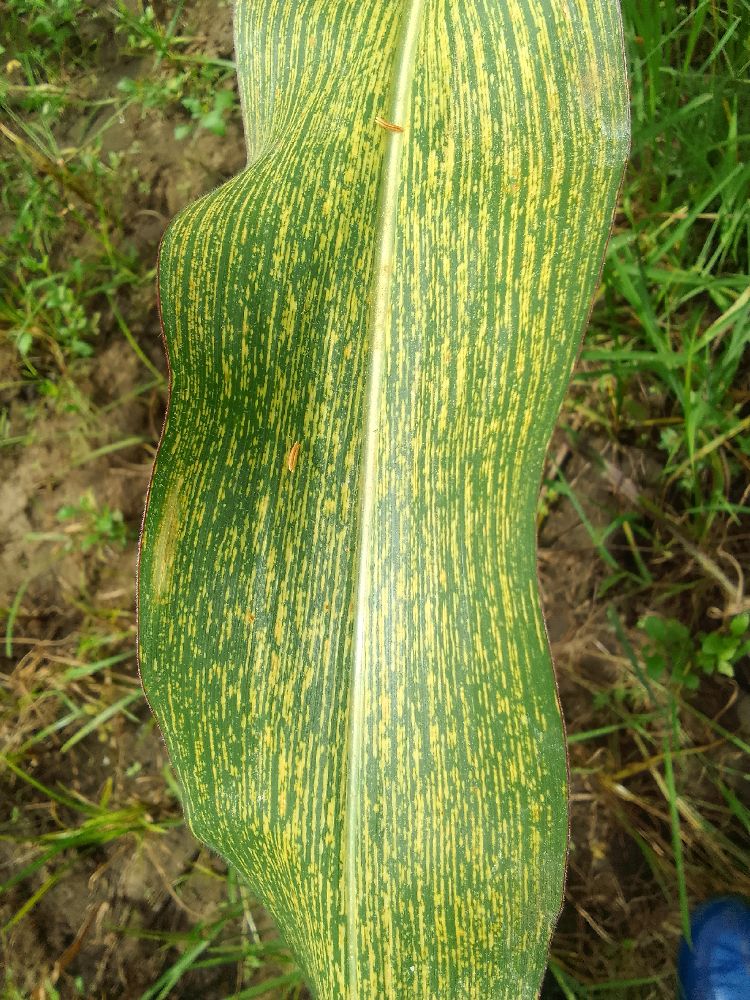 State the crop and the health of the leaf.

maize, maize streak virus
